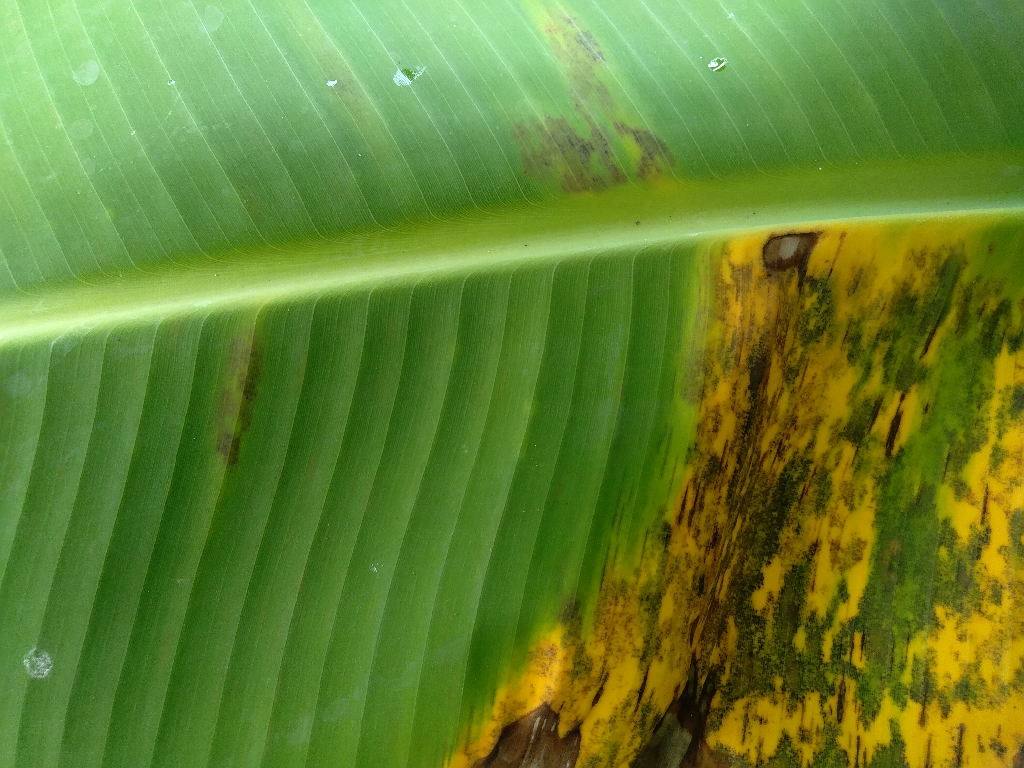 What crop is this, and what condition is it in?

banana, black sigatoka
